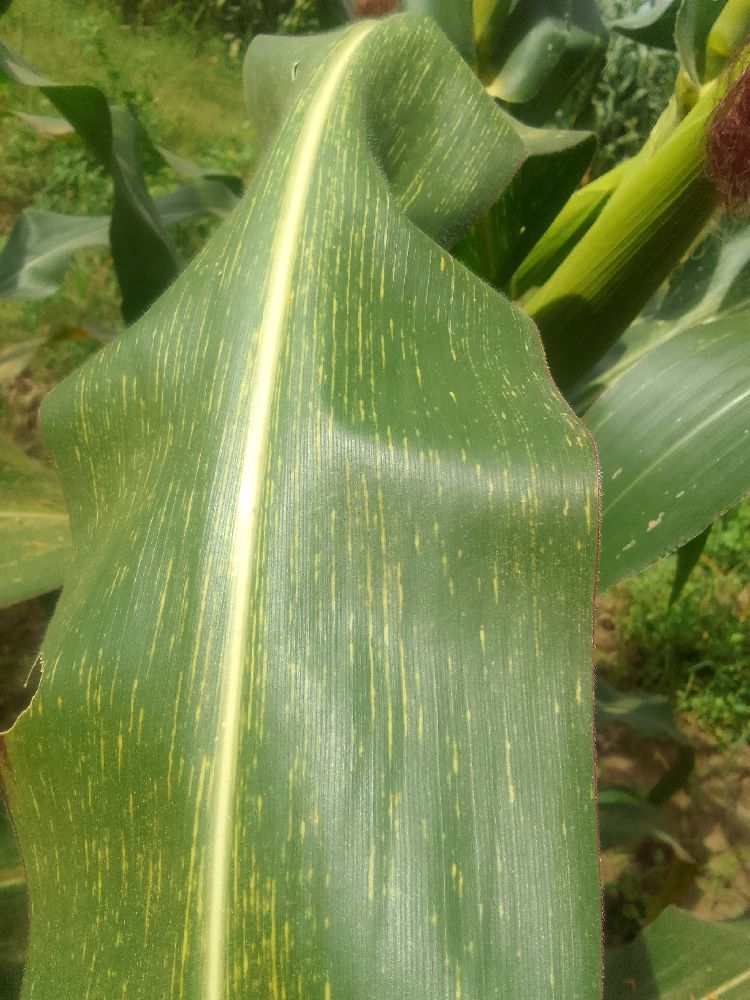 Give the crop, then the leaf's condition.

maize, maize streak virus
